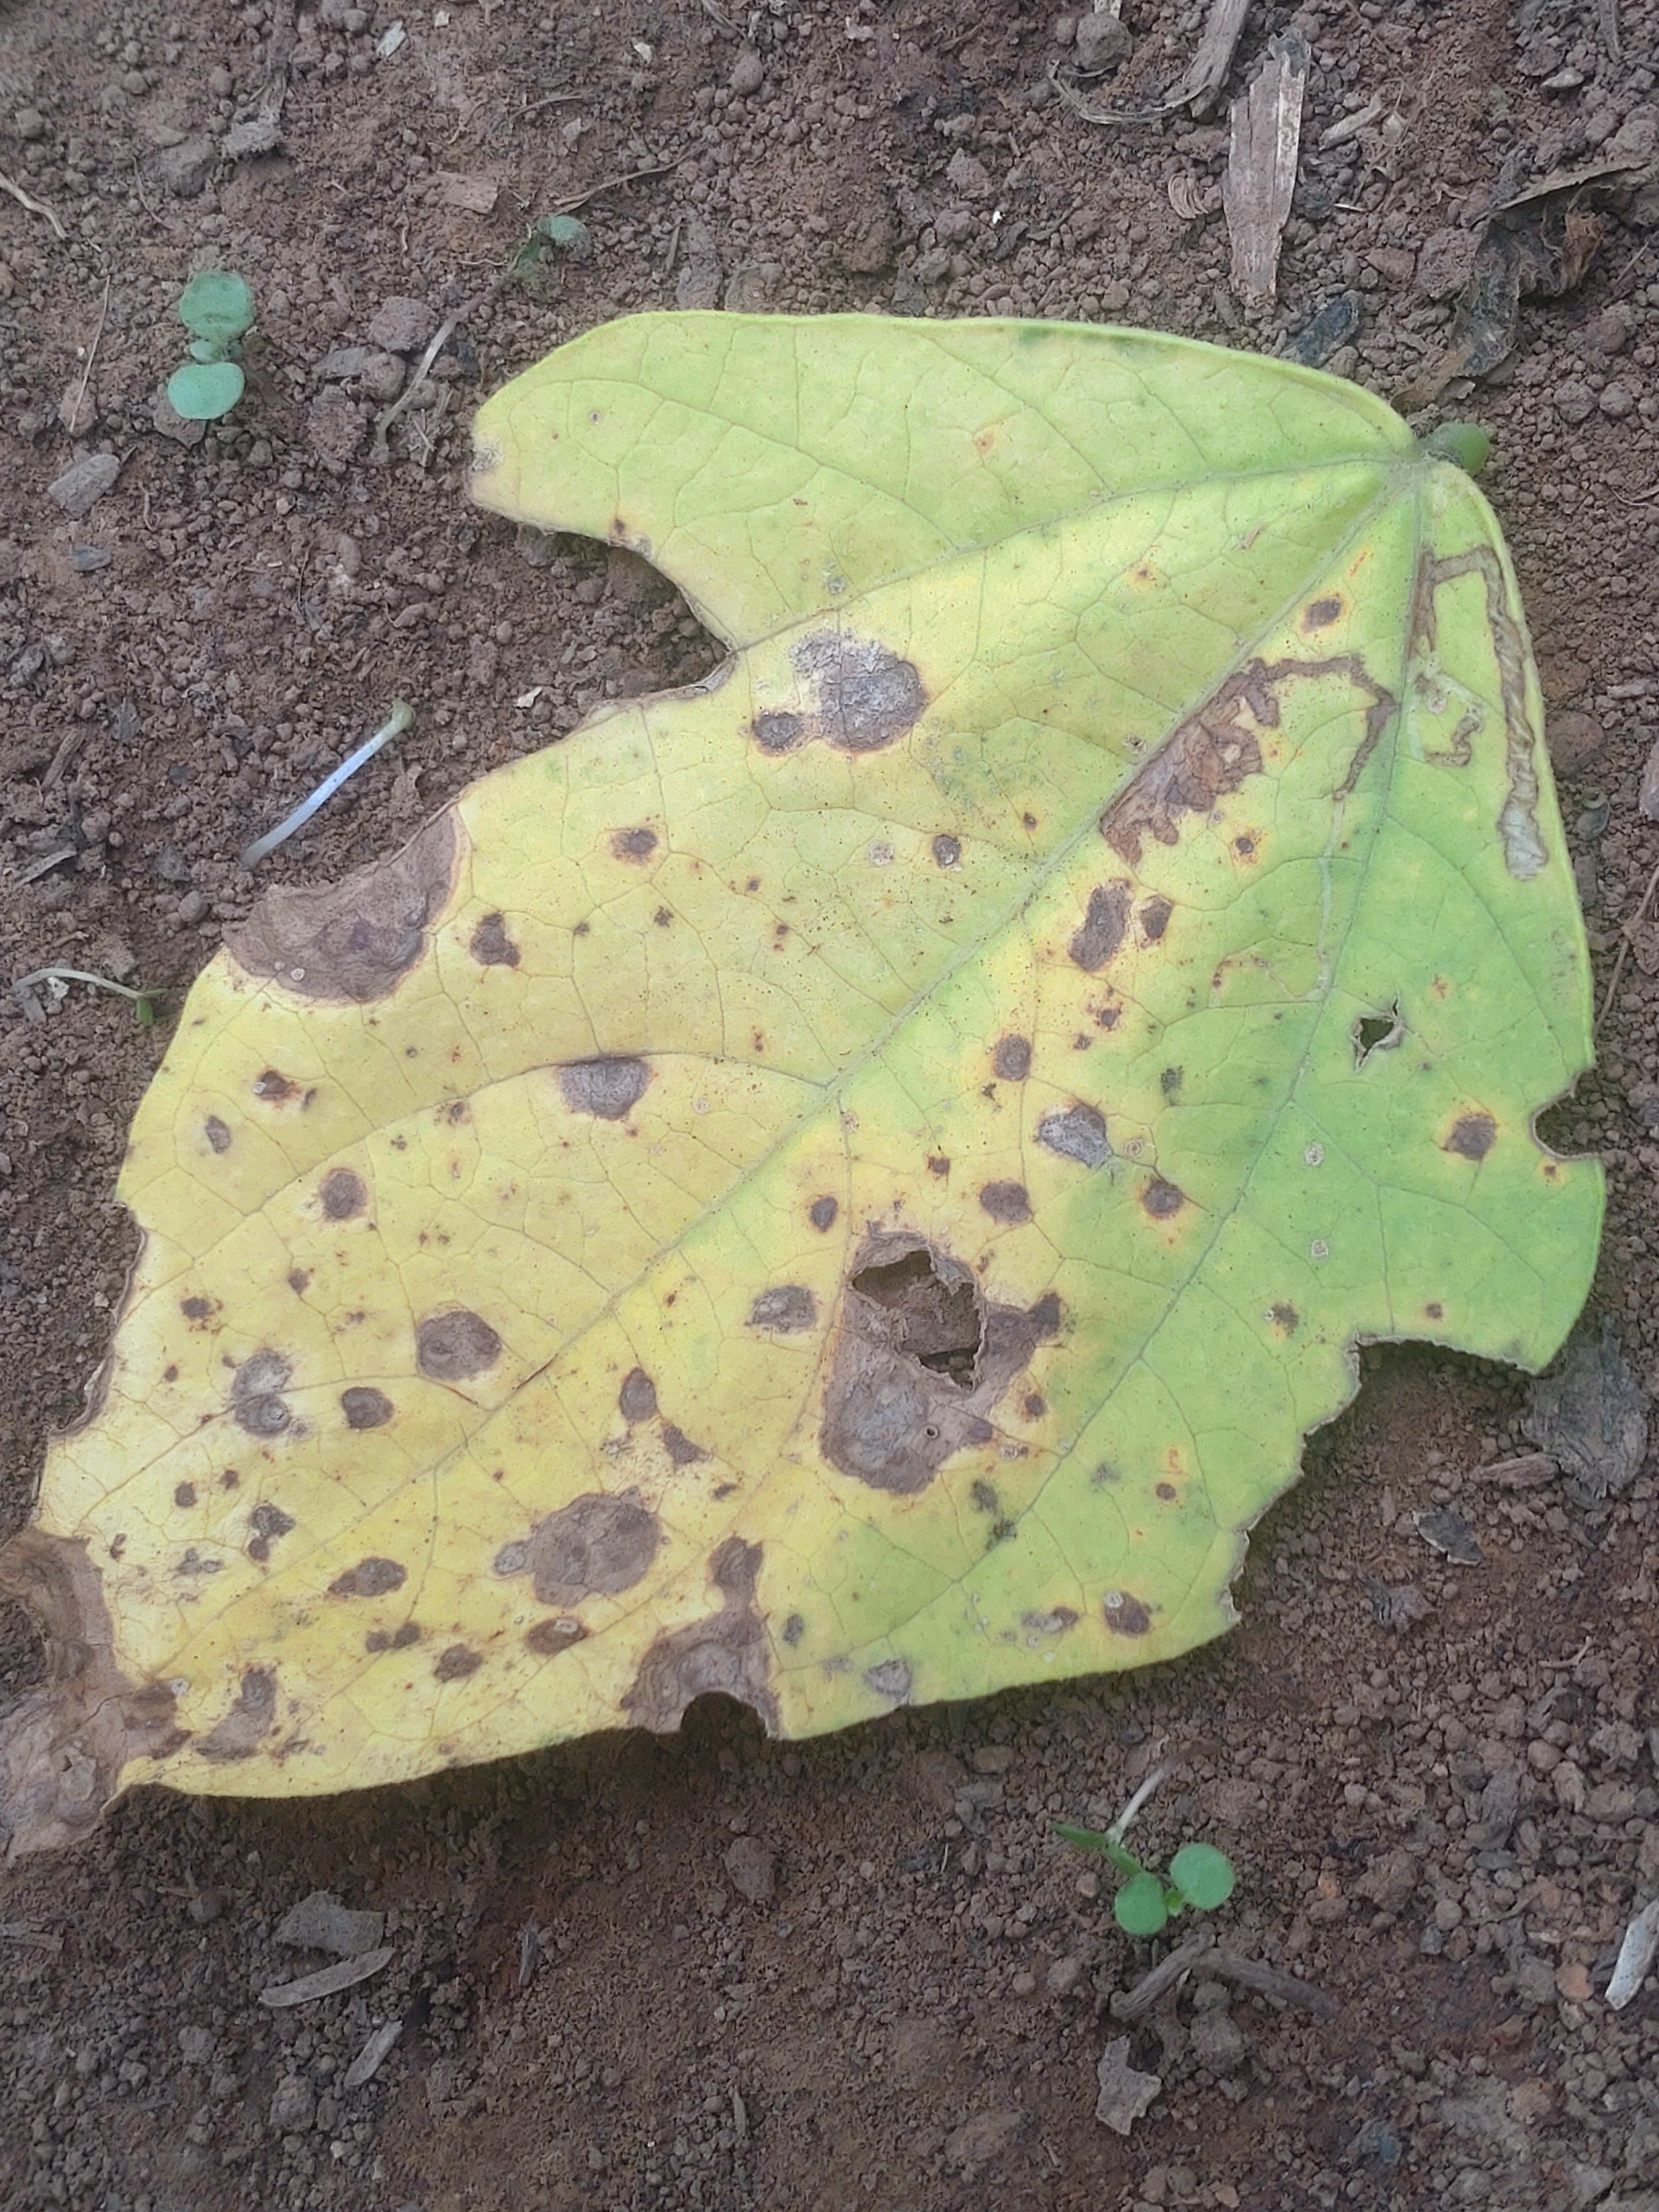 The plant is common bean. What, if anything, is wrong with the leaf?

anthracnose
